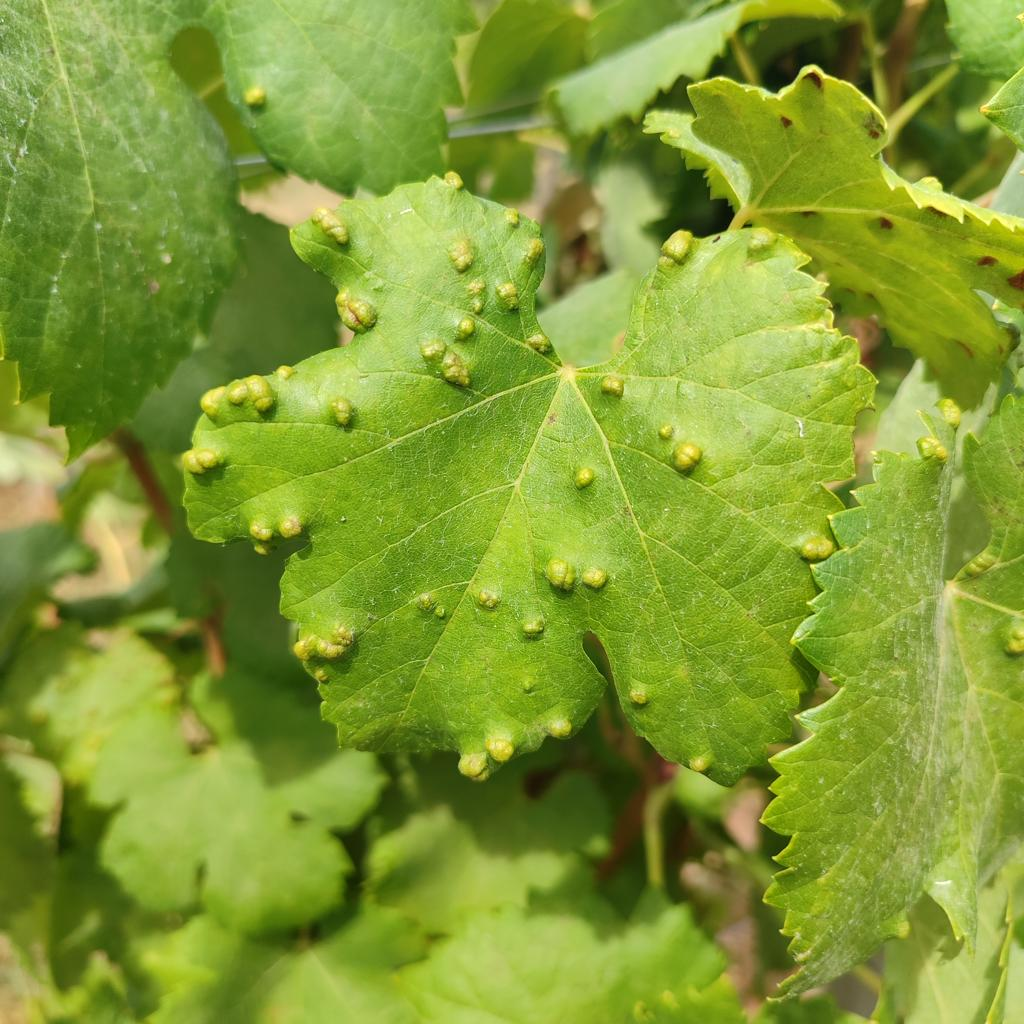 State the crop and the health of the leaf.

grapevine, erineum mite
